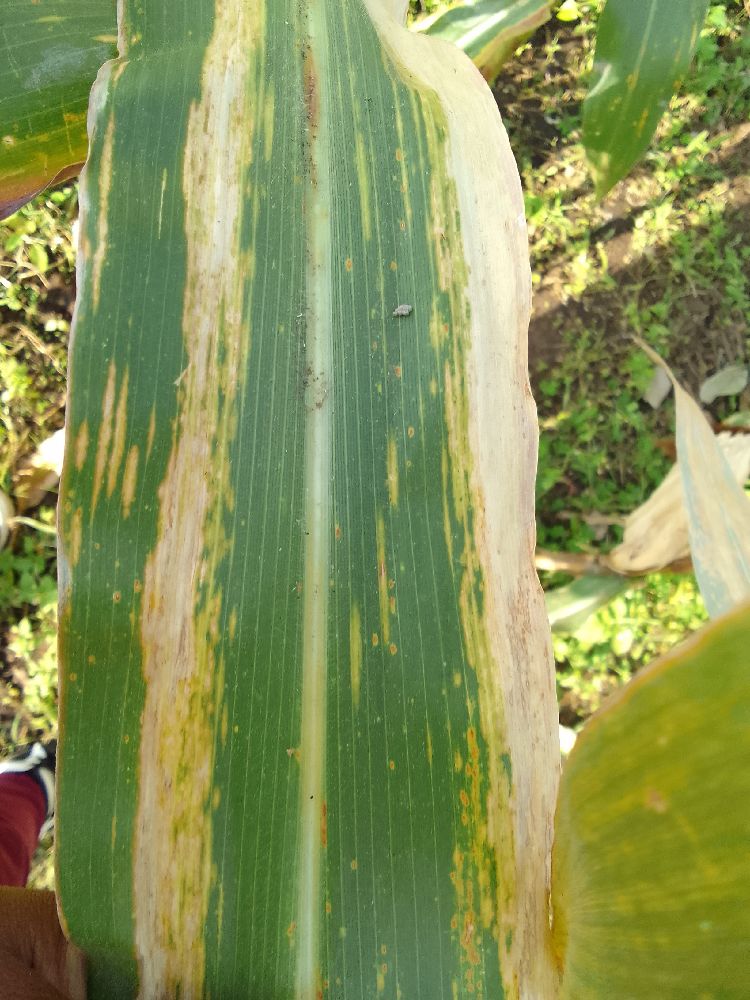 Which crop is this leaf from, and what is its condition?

maize, maize lethal necrosis
